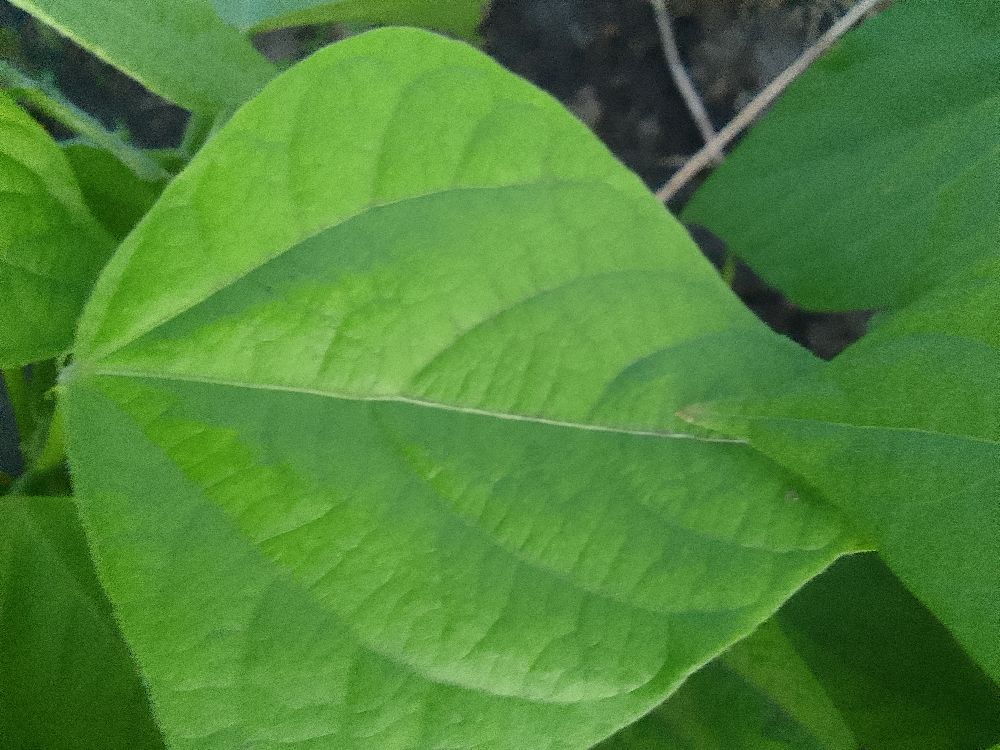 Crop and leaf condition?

common bean, healthy
